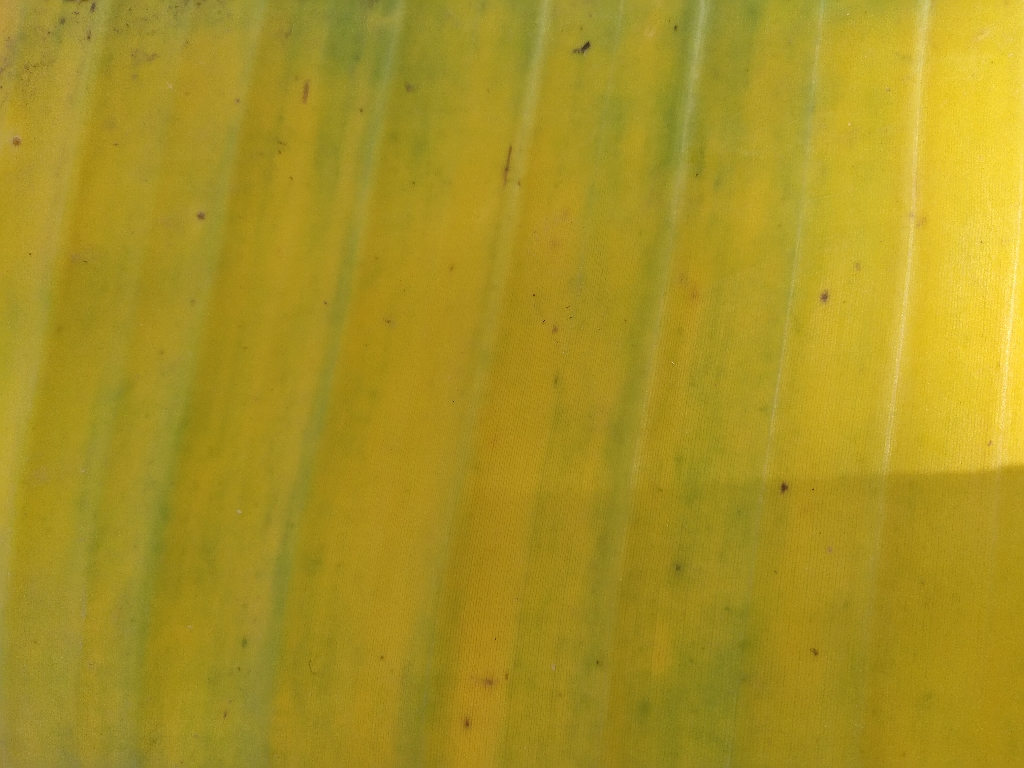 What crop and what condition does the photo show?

banana, fusarium wilt race 1
